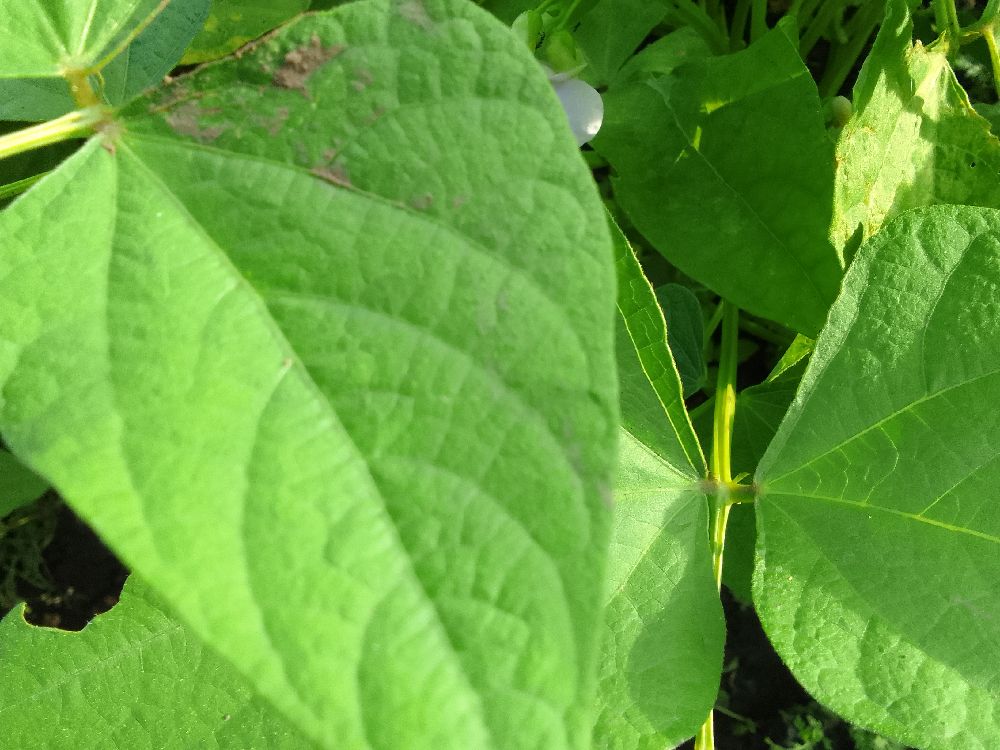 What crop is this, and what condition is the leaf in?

common bean, healthy
